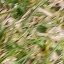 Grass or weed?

grass
